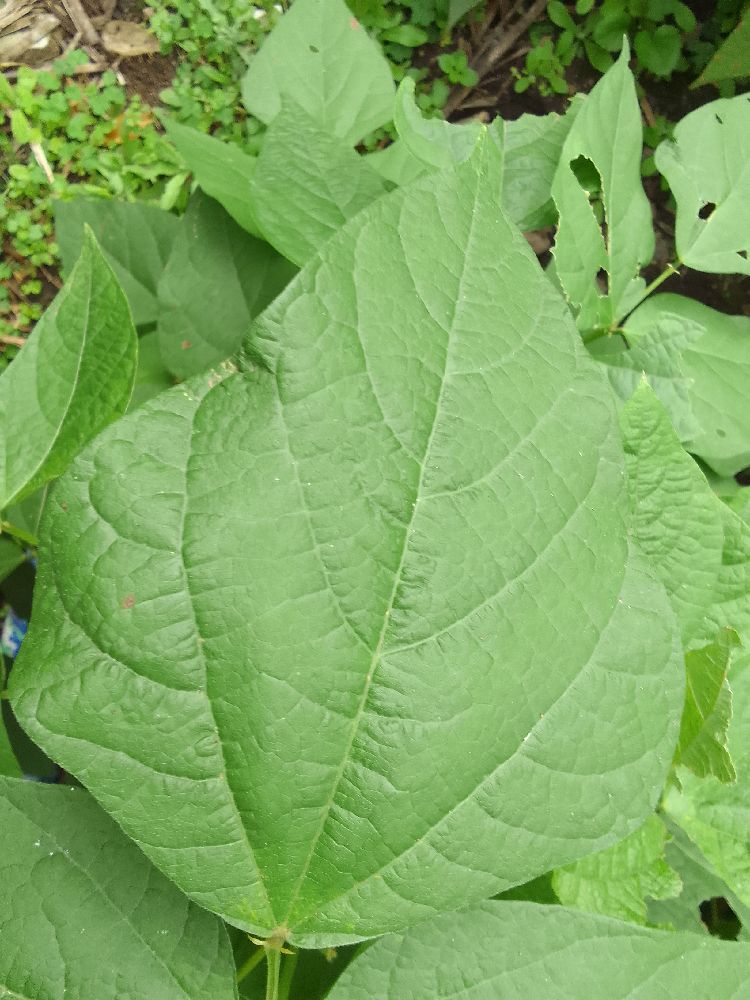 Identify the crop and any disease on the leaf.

common bean, healthy
